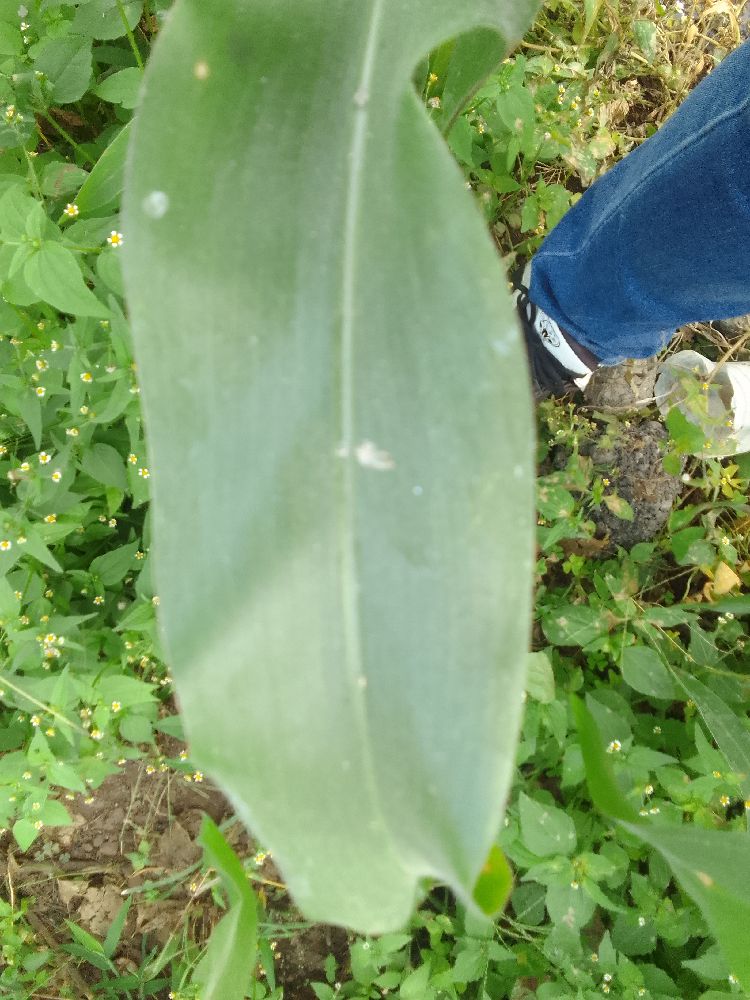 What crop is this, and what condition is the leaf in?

maize, healthy
